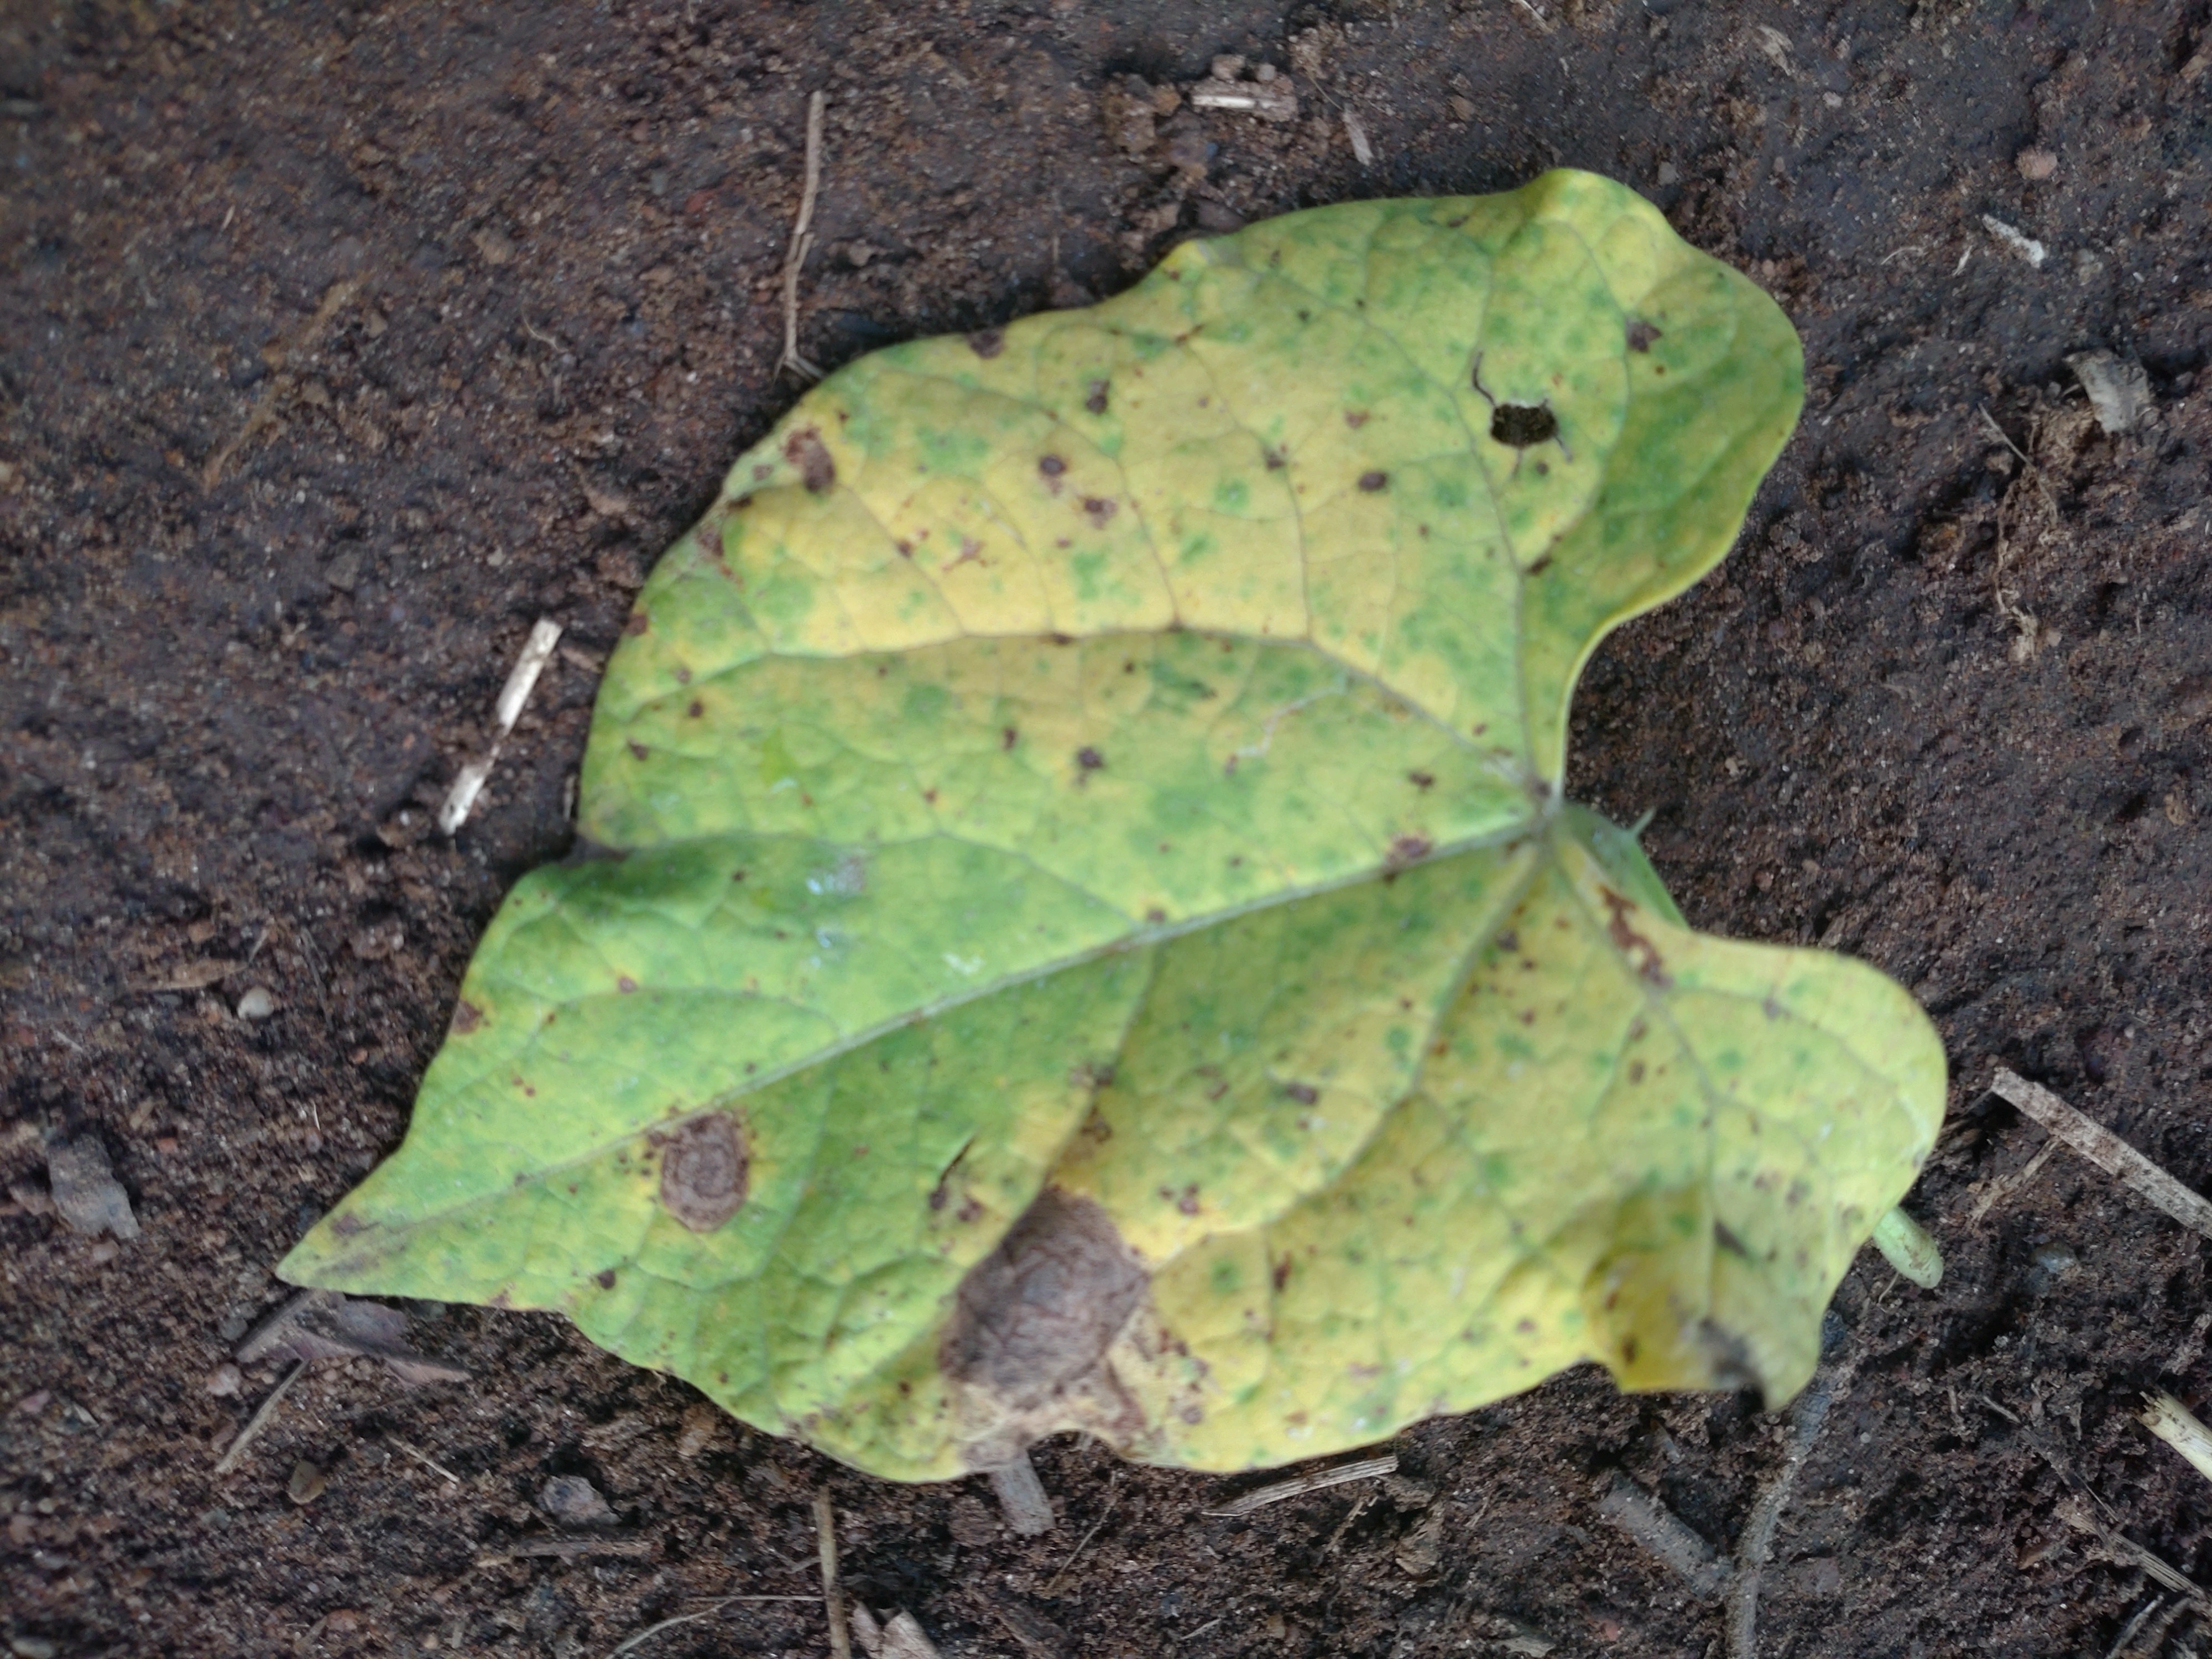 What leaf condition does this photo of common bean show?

anthracnose
